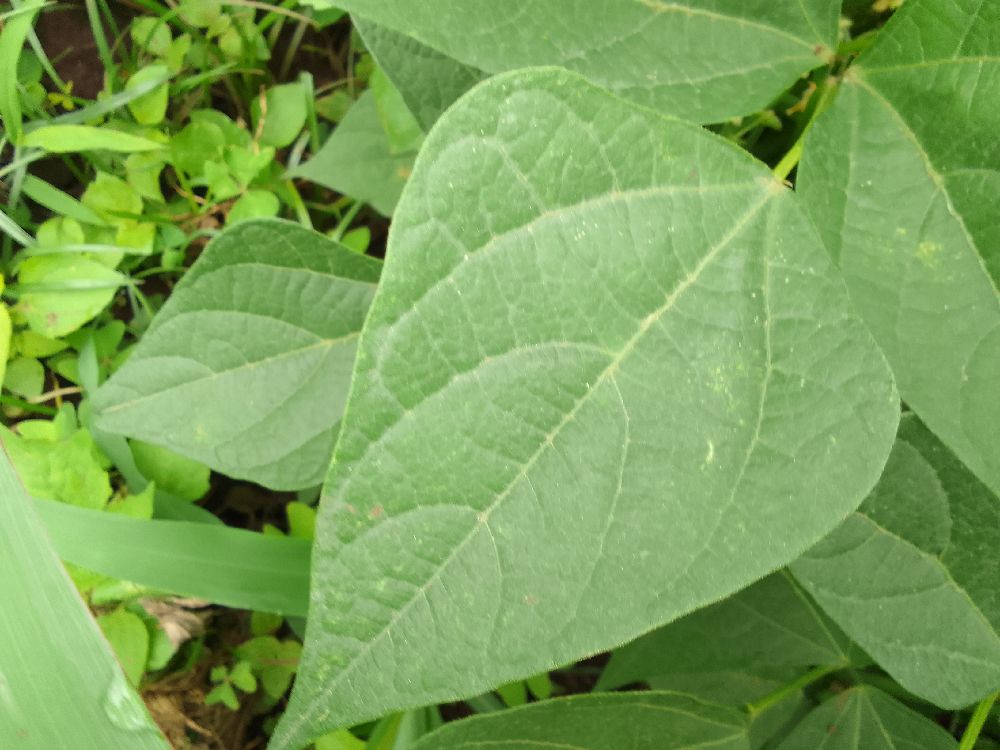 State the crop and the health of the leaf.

common bean, healthy
